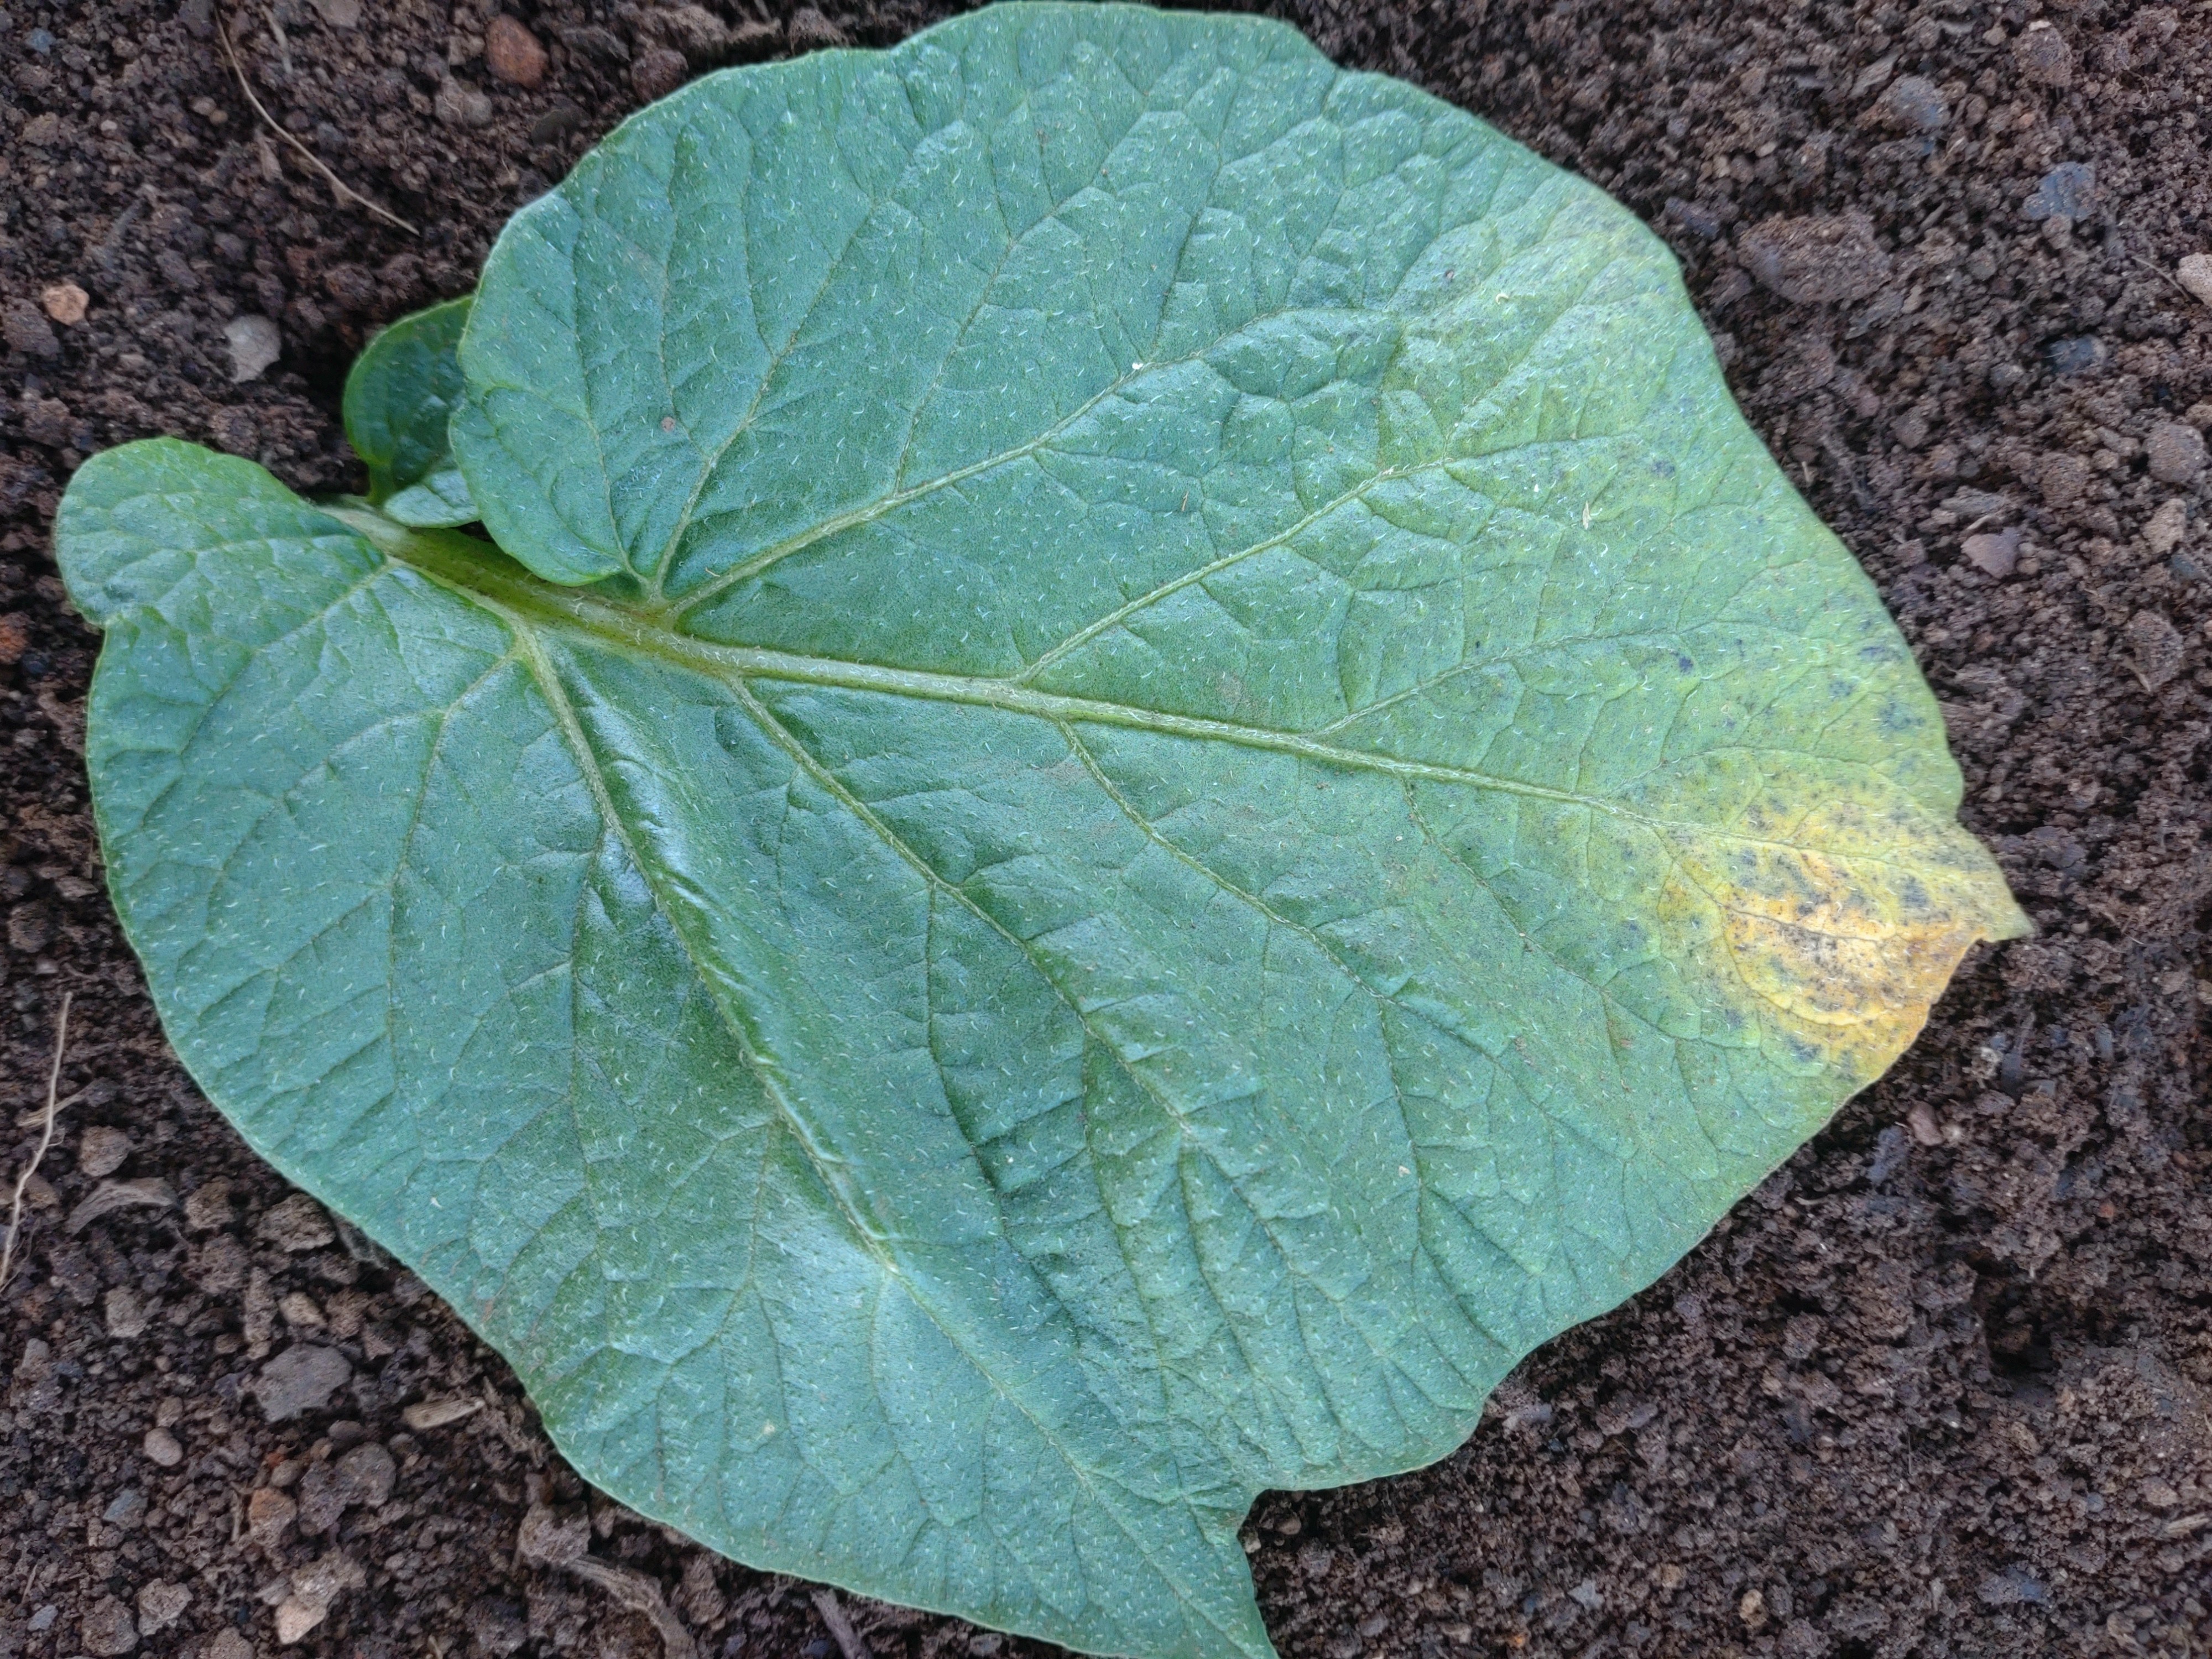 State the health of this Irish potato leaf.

late blight
